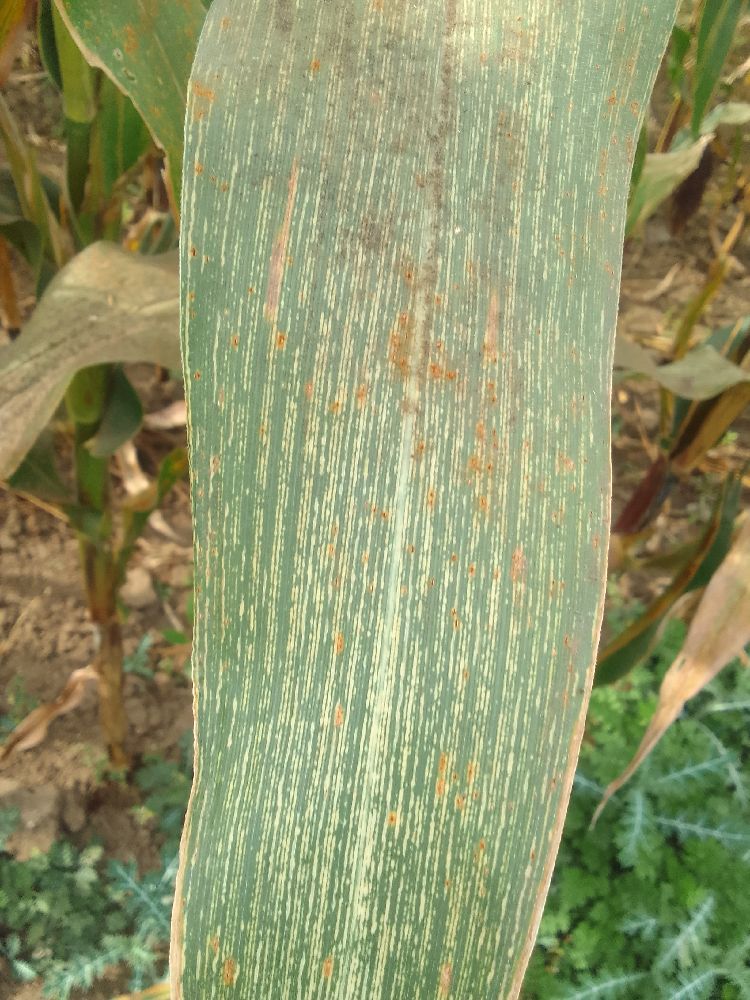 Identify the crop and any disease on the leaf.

maize, maize streak virus
